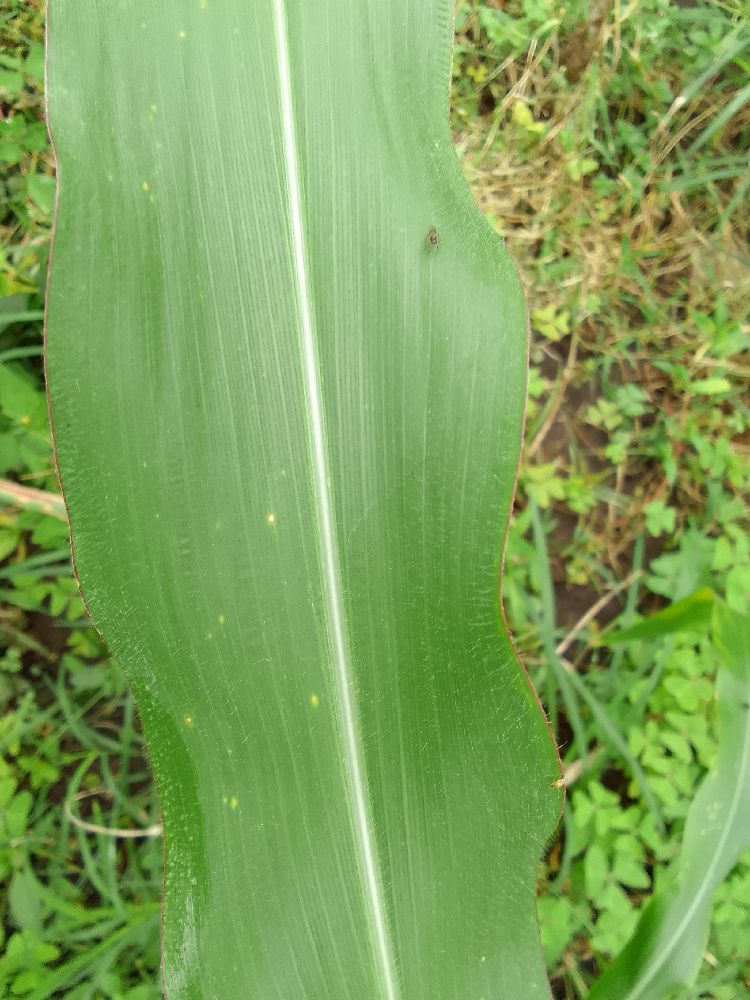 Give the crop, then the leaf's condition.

maize, healthy
